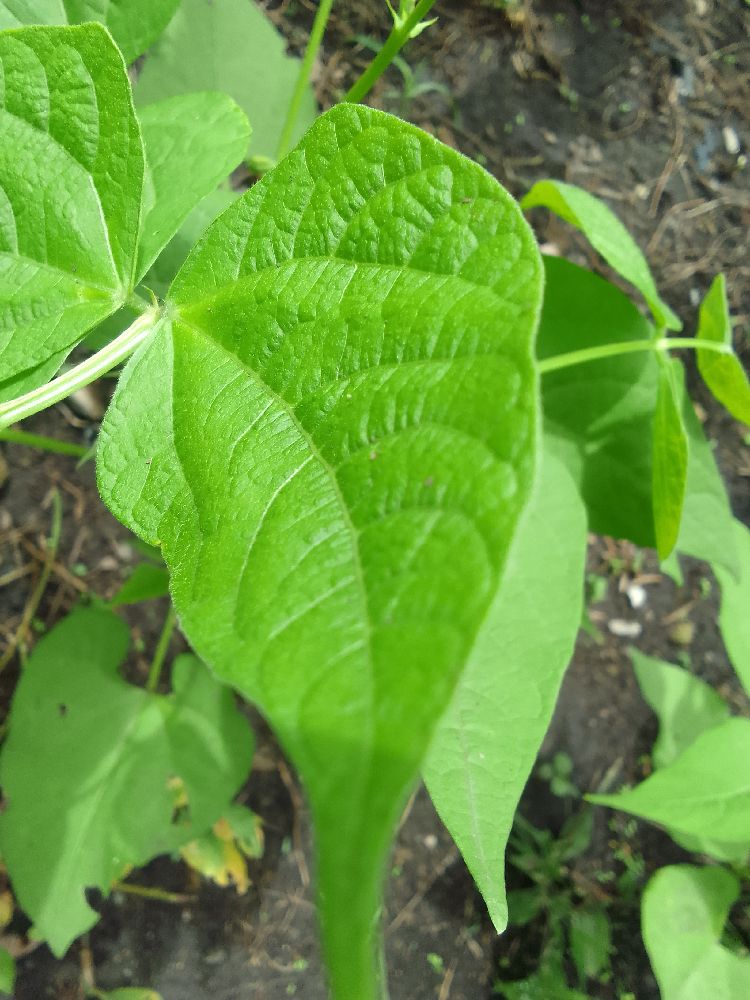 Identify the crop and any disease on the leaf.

common bean, healthy
